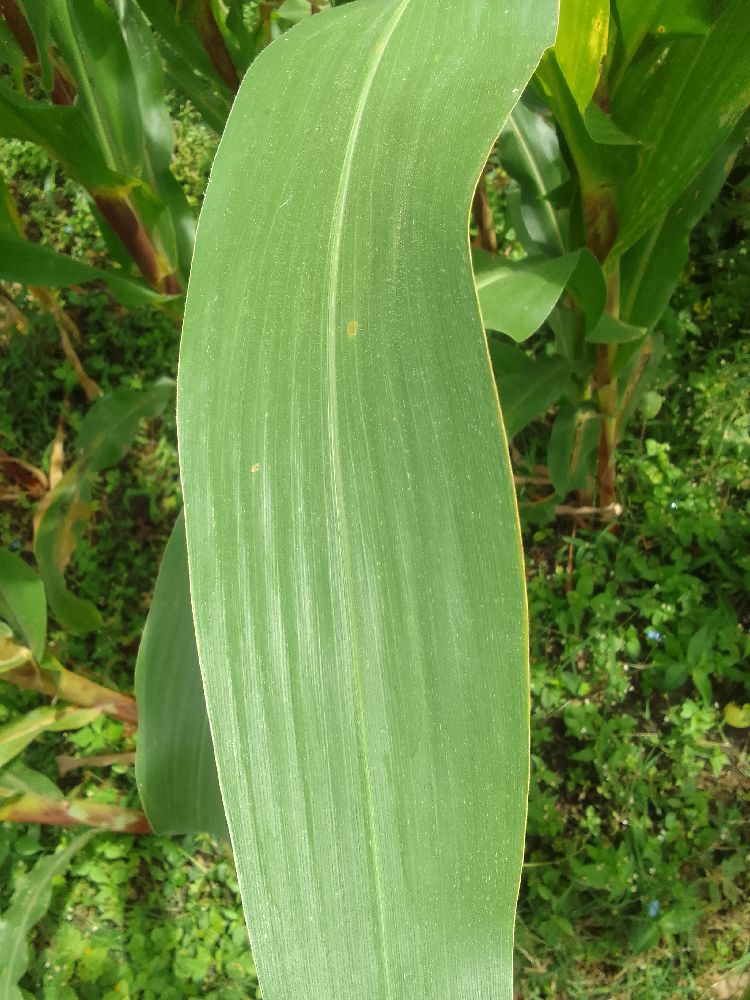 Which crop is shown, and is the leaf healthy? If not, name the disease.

maize, healthy
